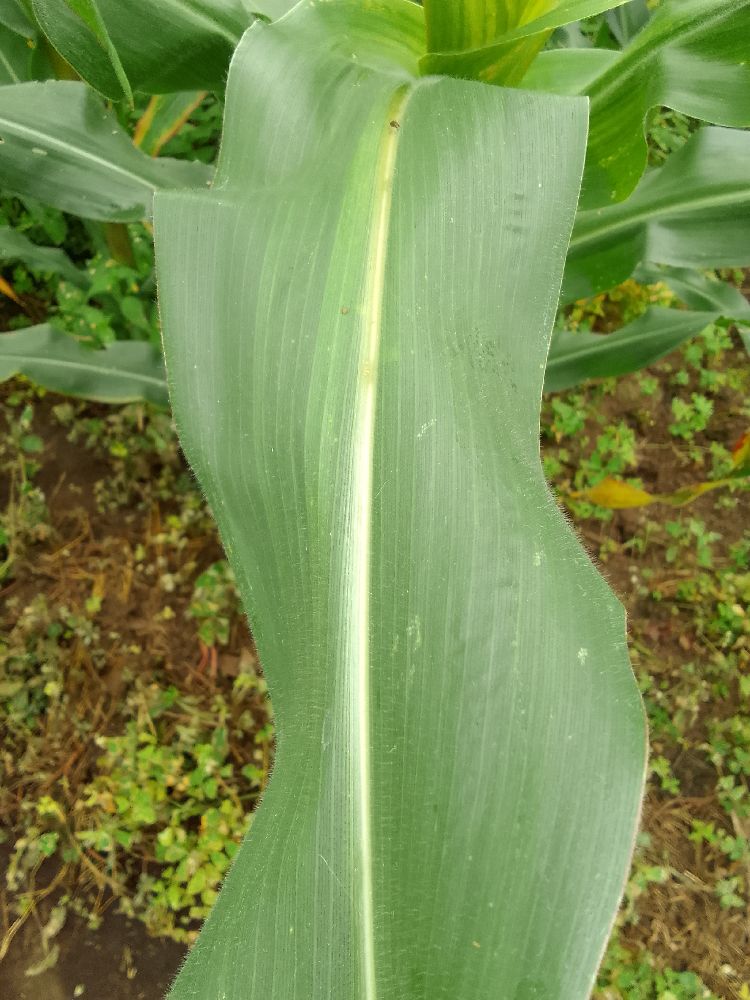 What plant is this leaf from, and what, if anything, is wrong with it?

maize, healthy
